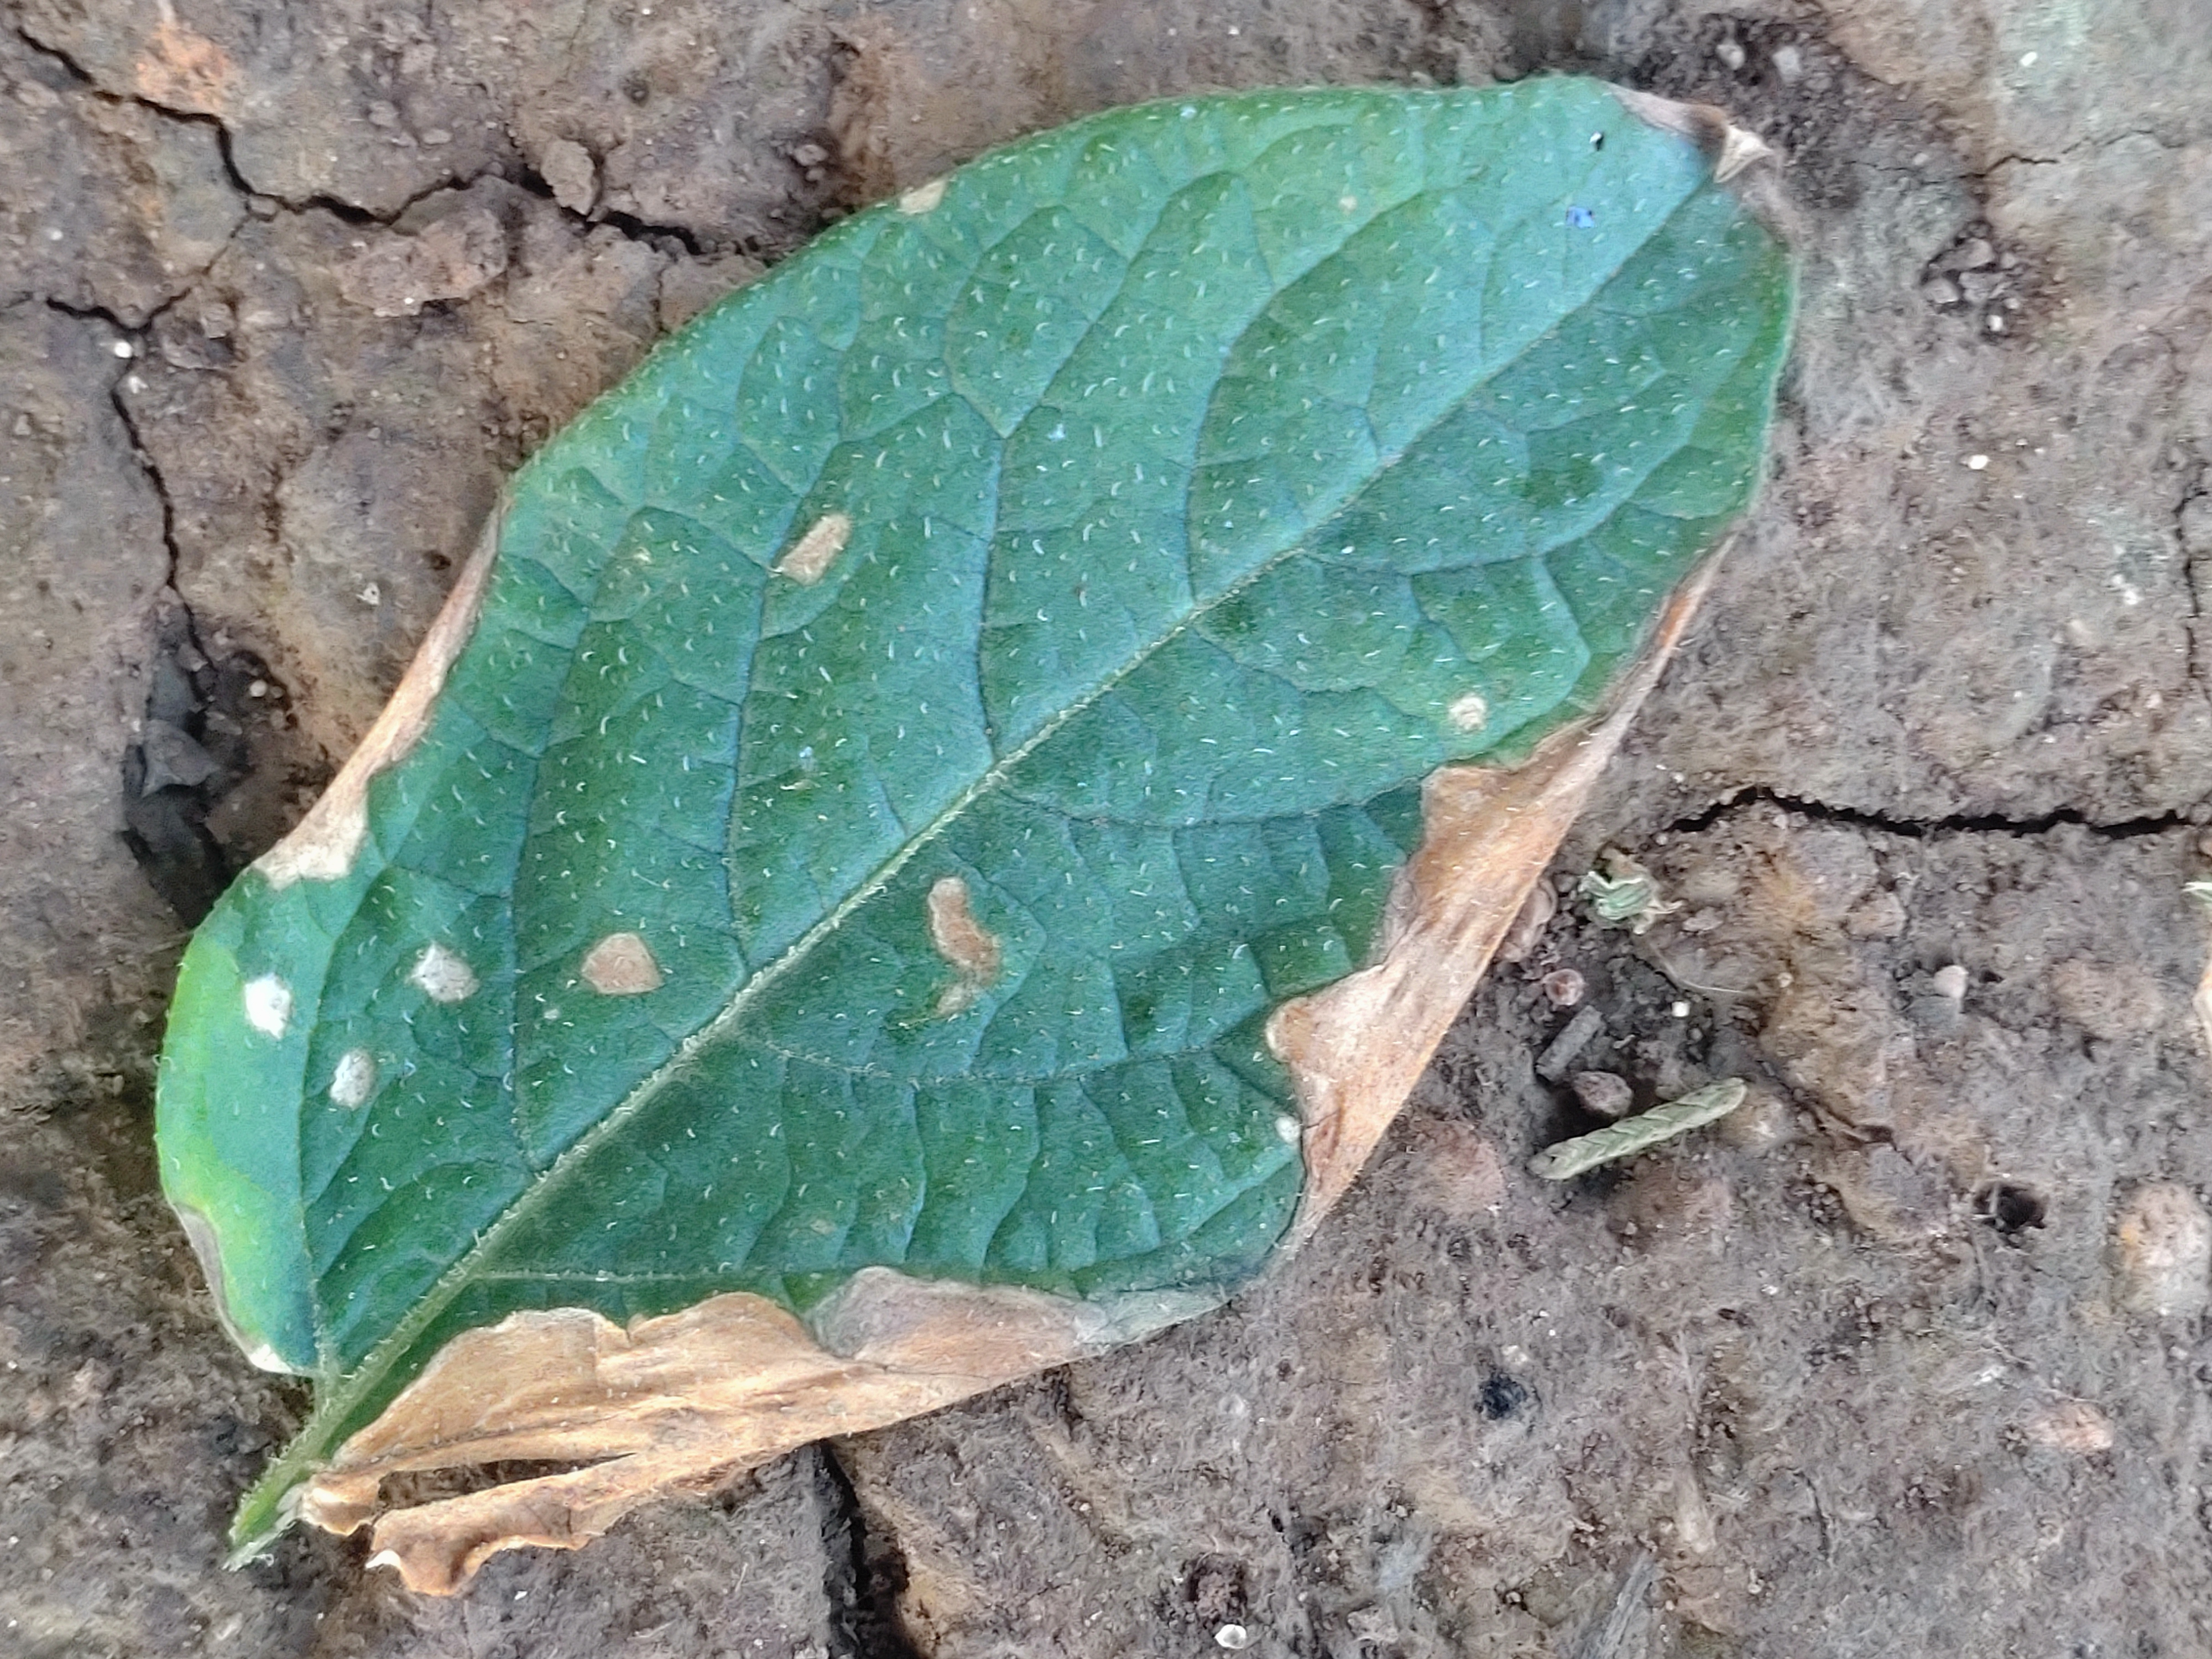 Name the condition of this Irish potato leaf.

early blight
